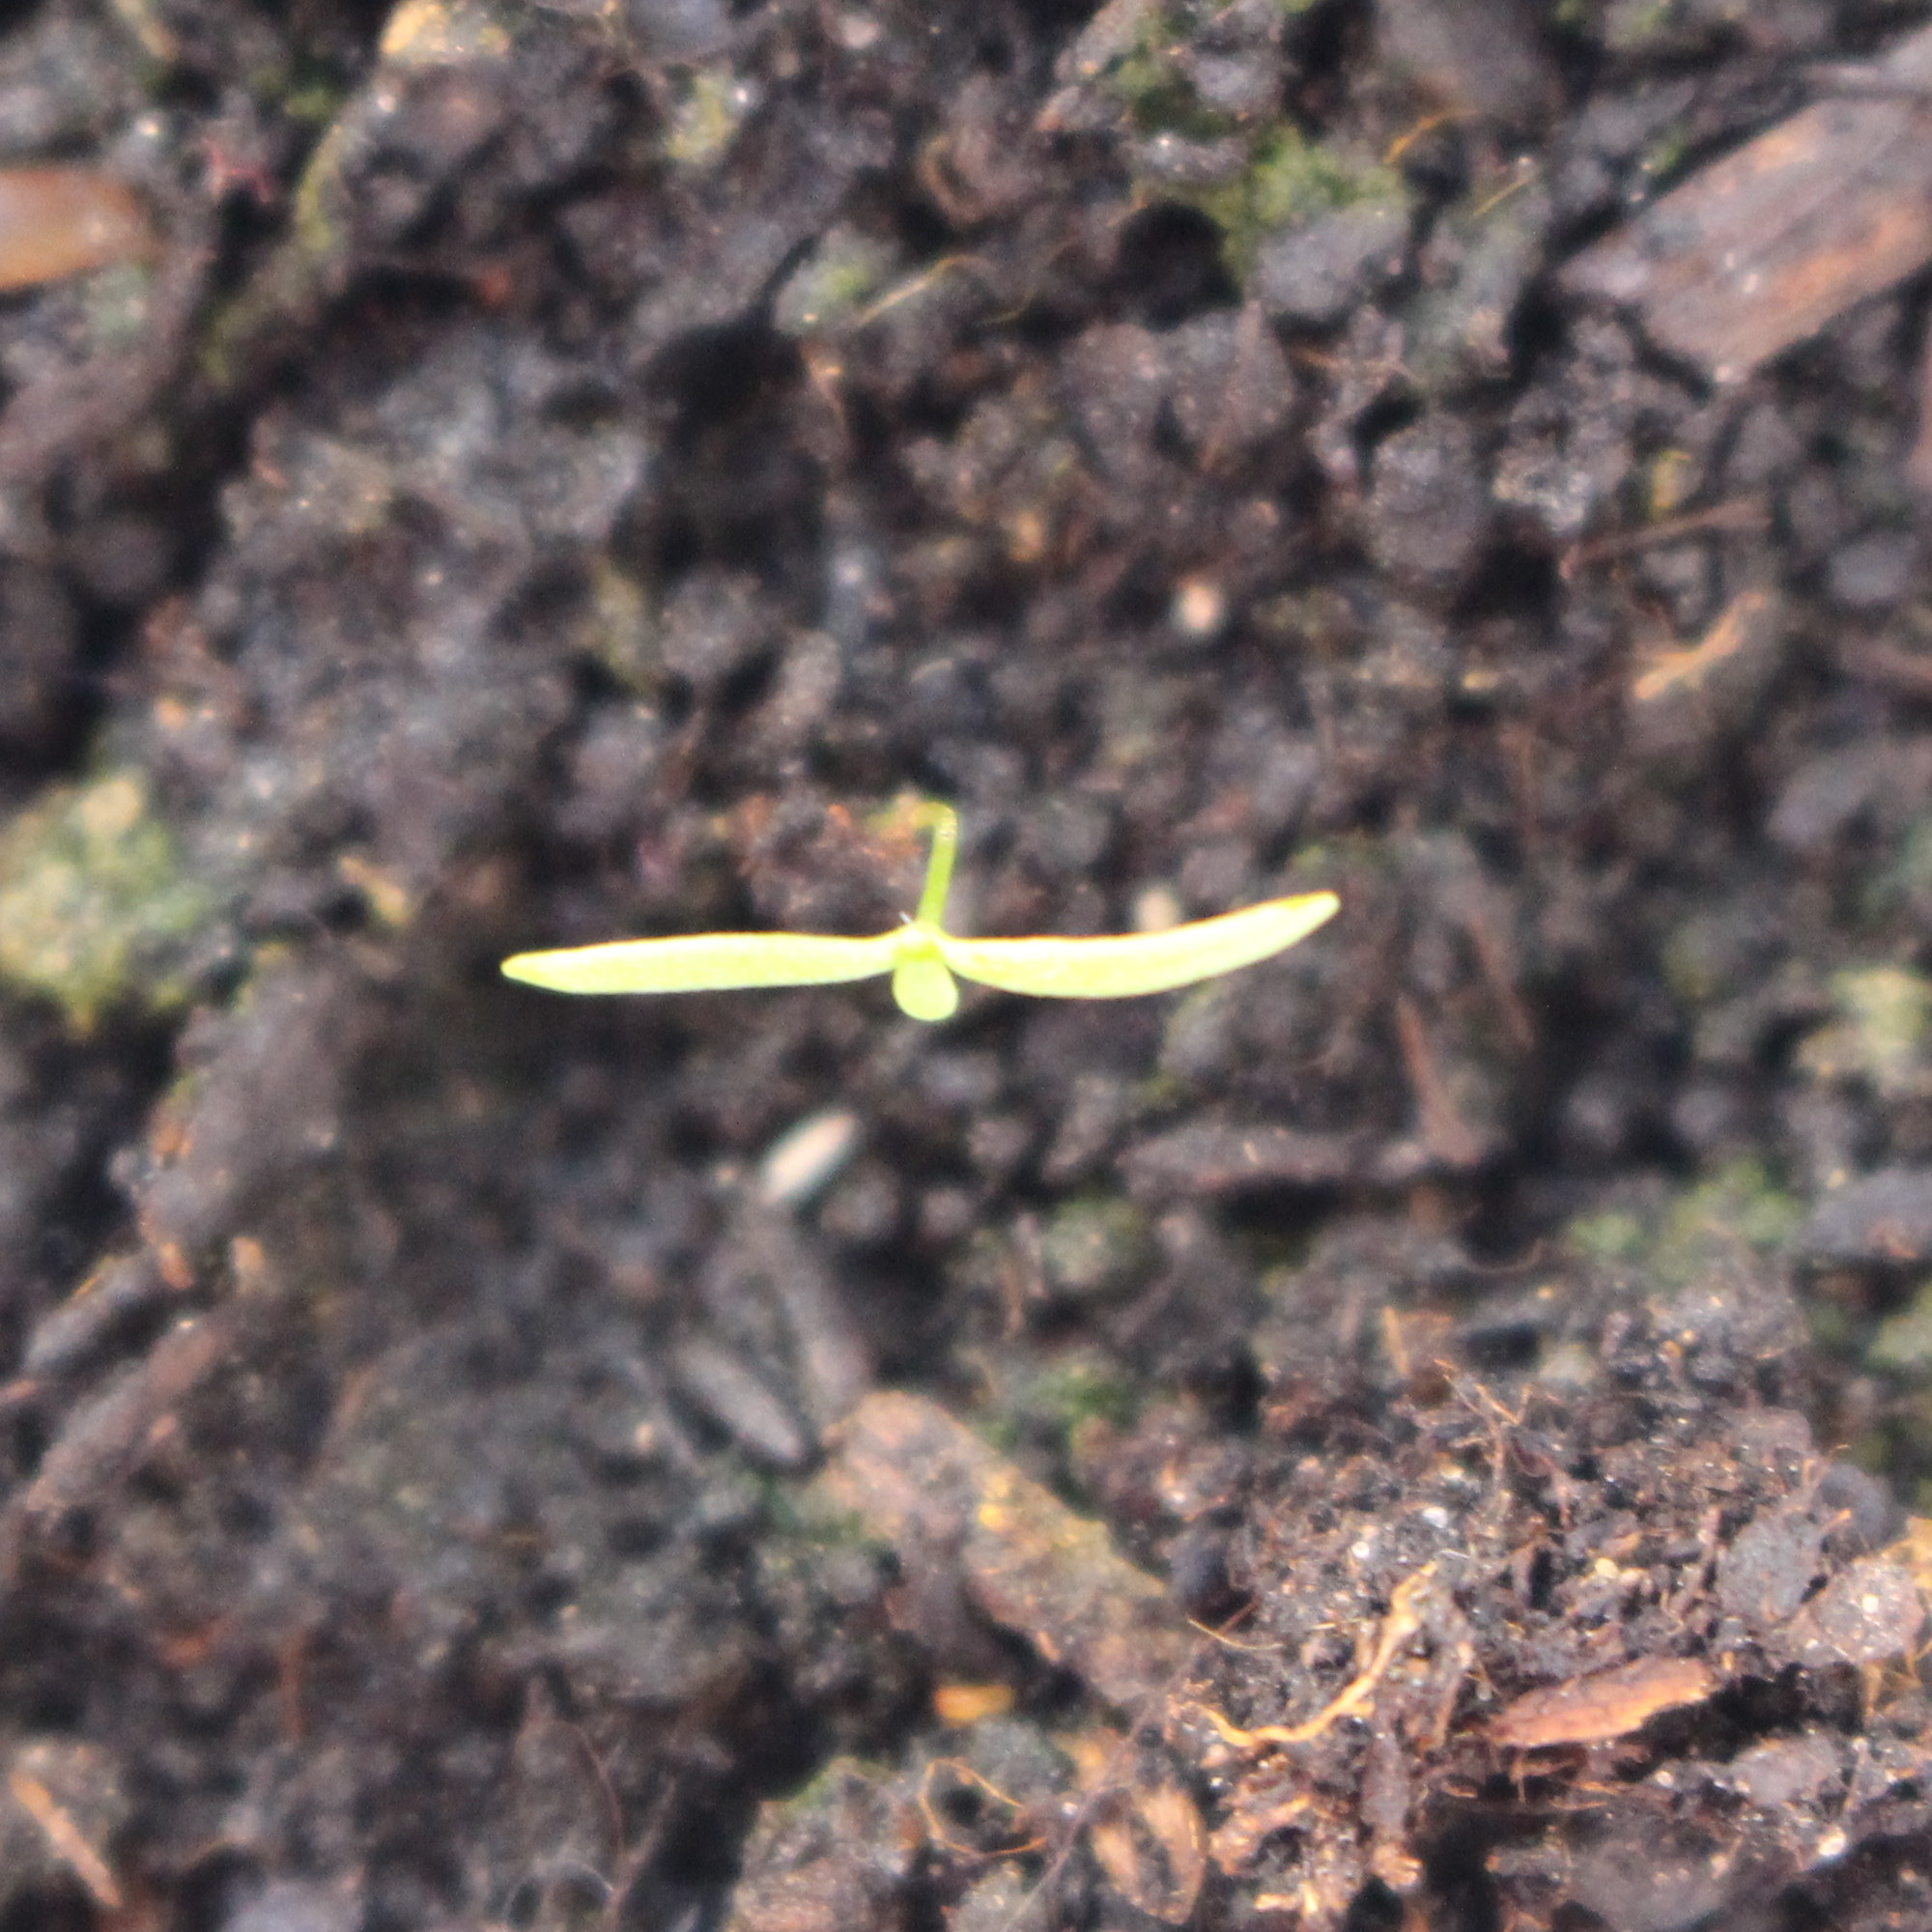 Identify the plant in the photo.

Papaver rhoeas
